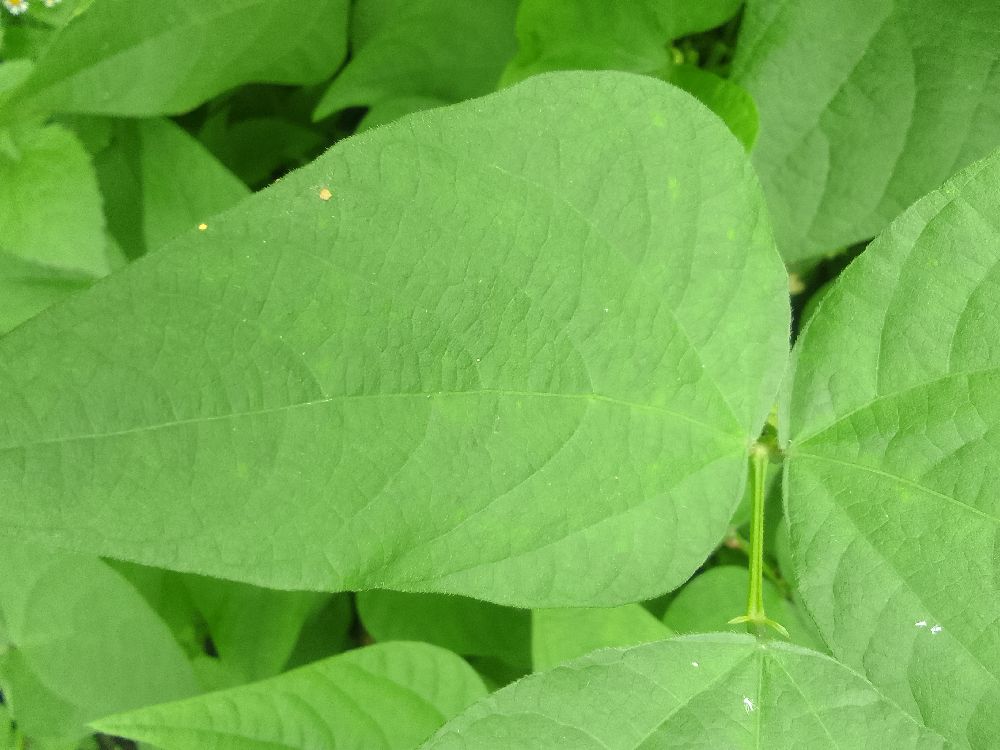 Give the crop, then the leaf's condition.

common bean, healthy
